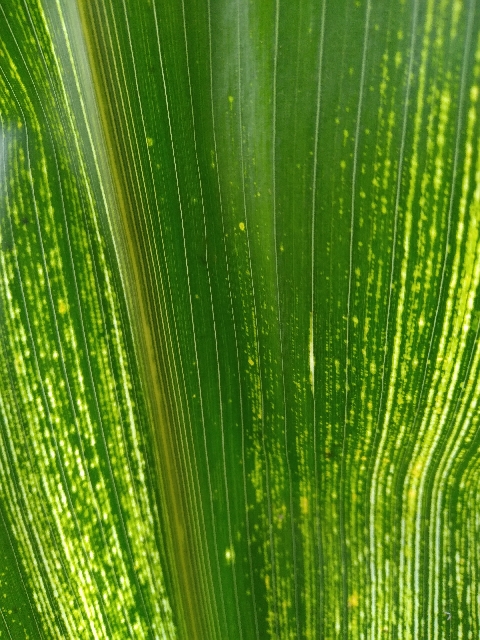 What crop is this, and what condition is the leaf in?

maize, maize streak virus
